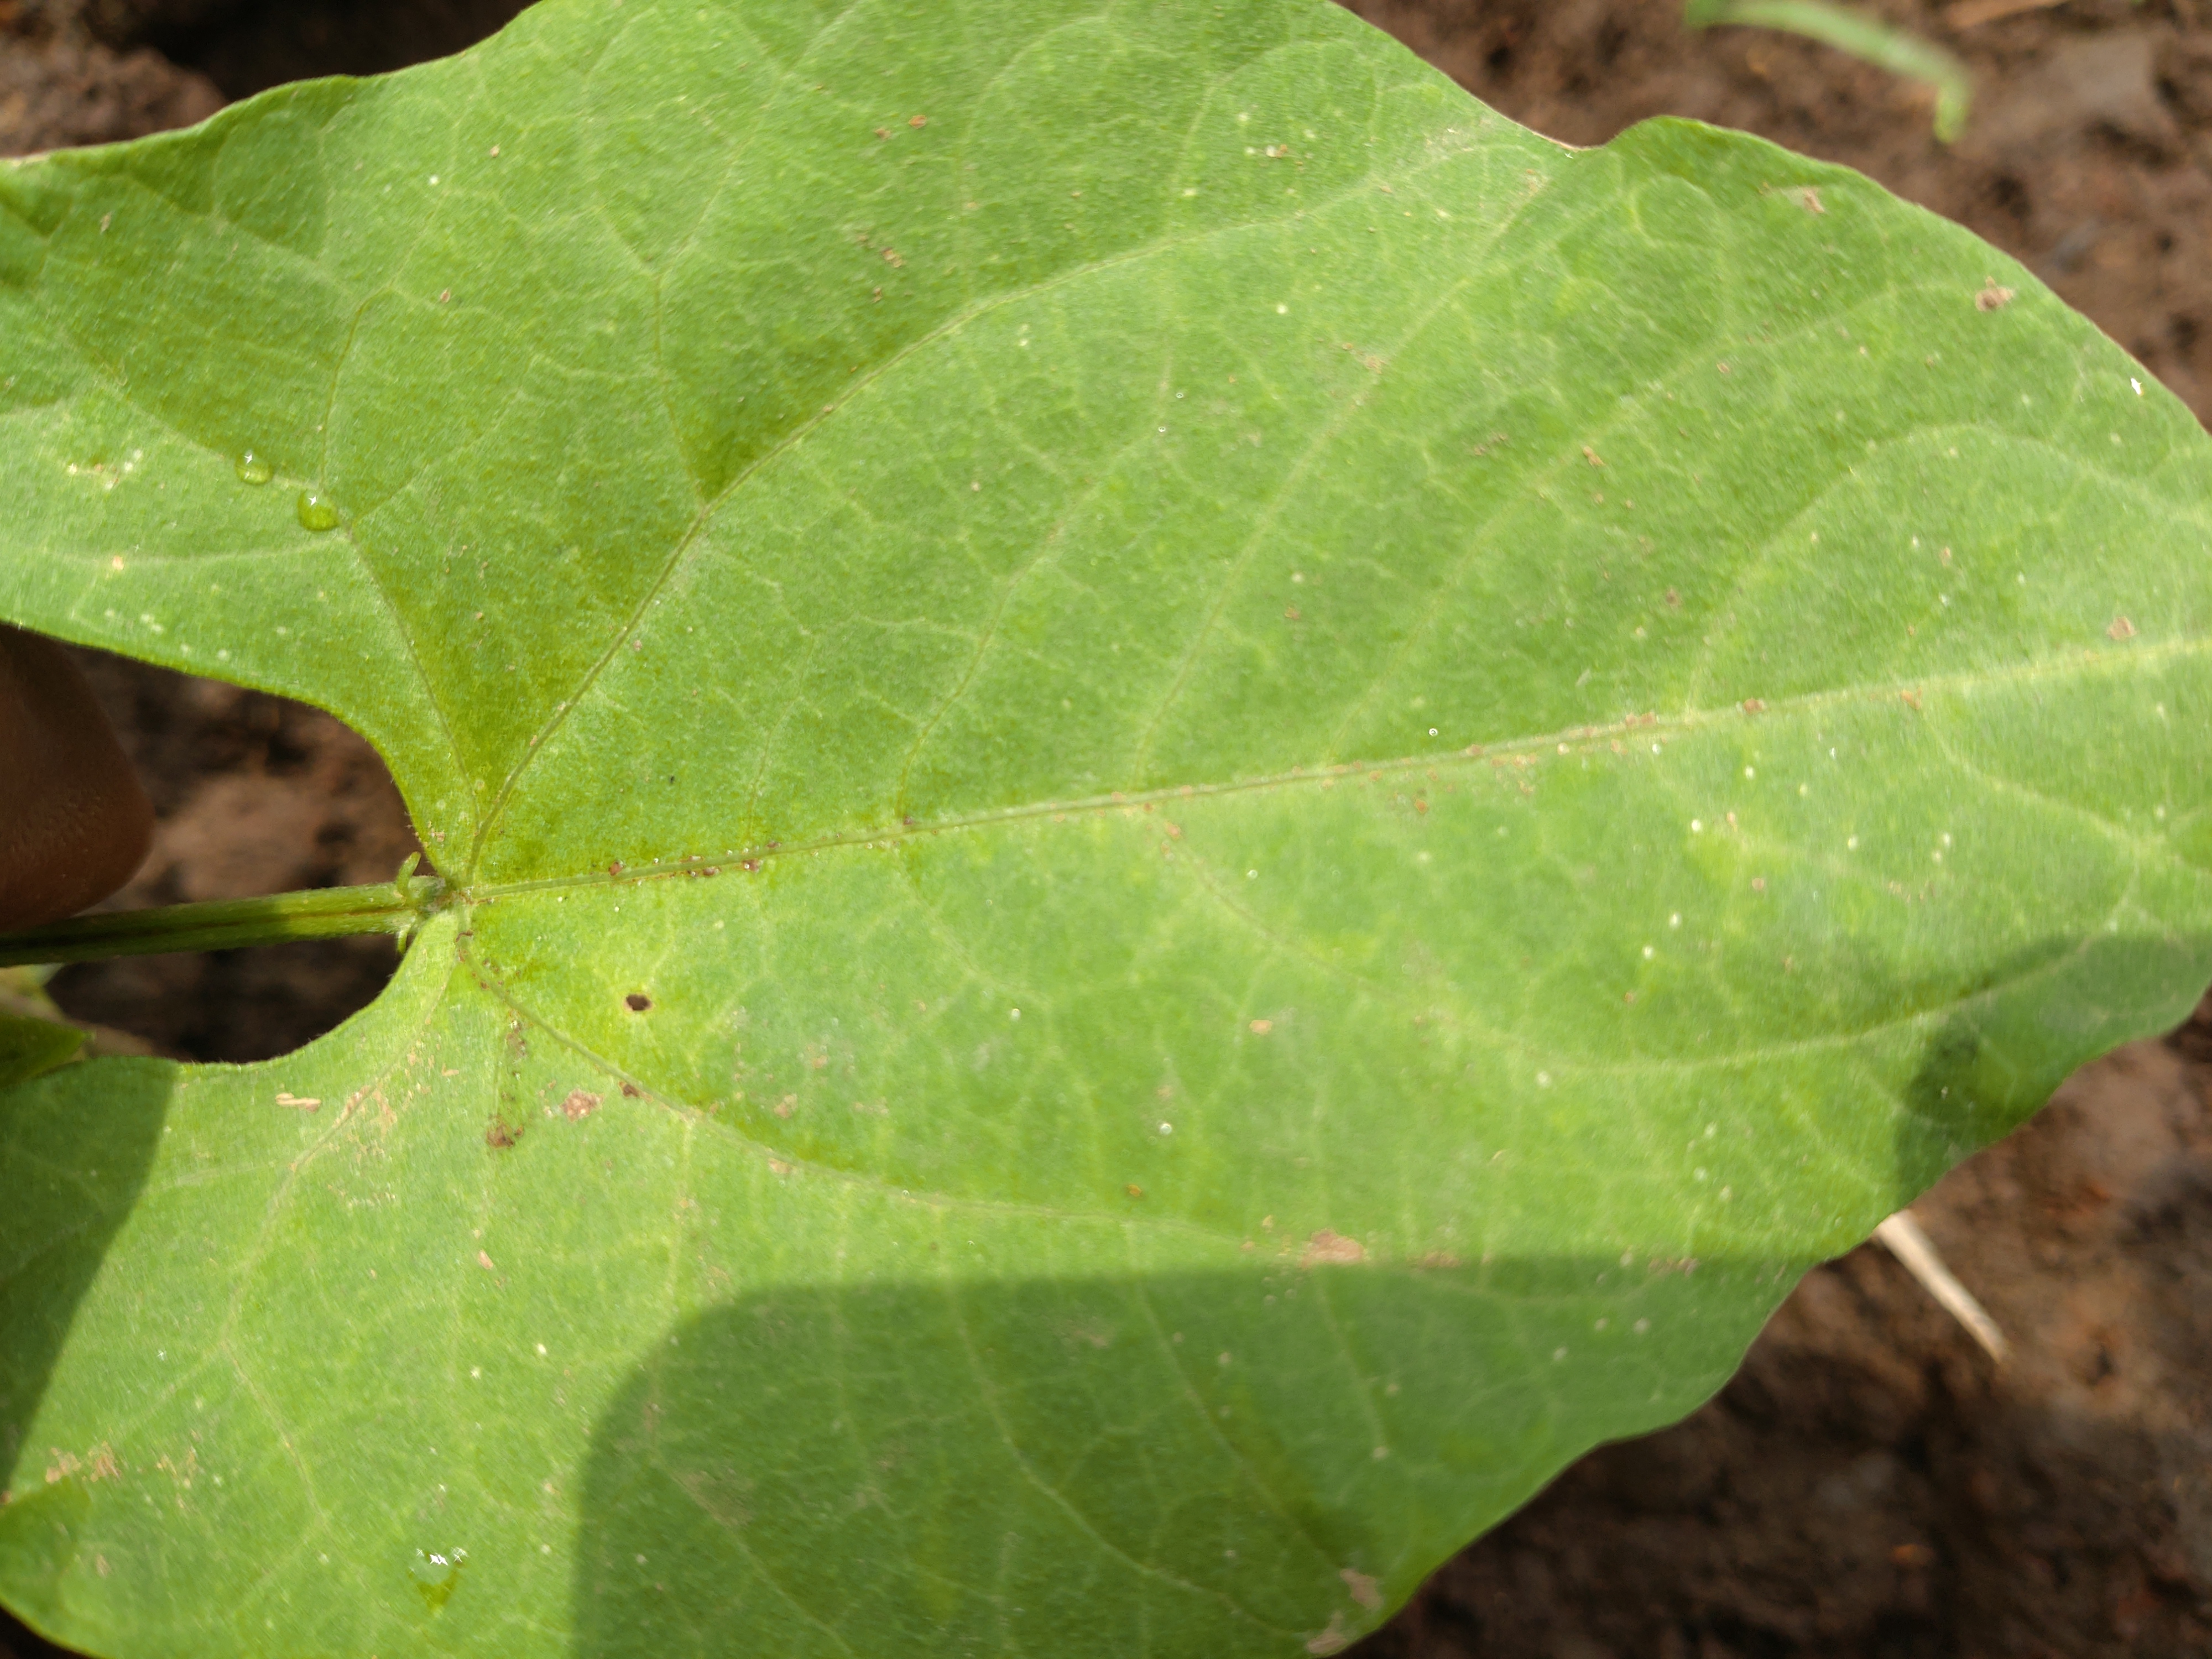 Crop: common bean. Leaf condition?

healthy
